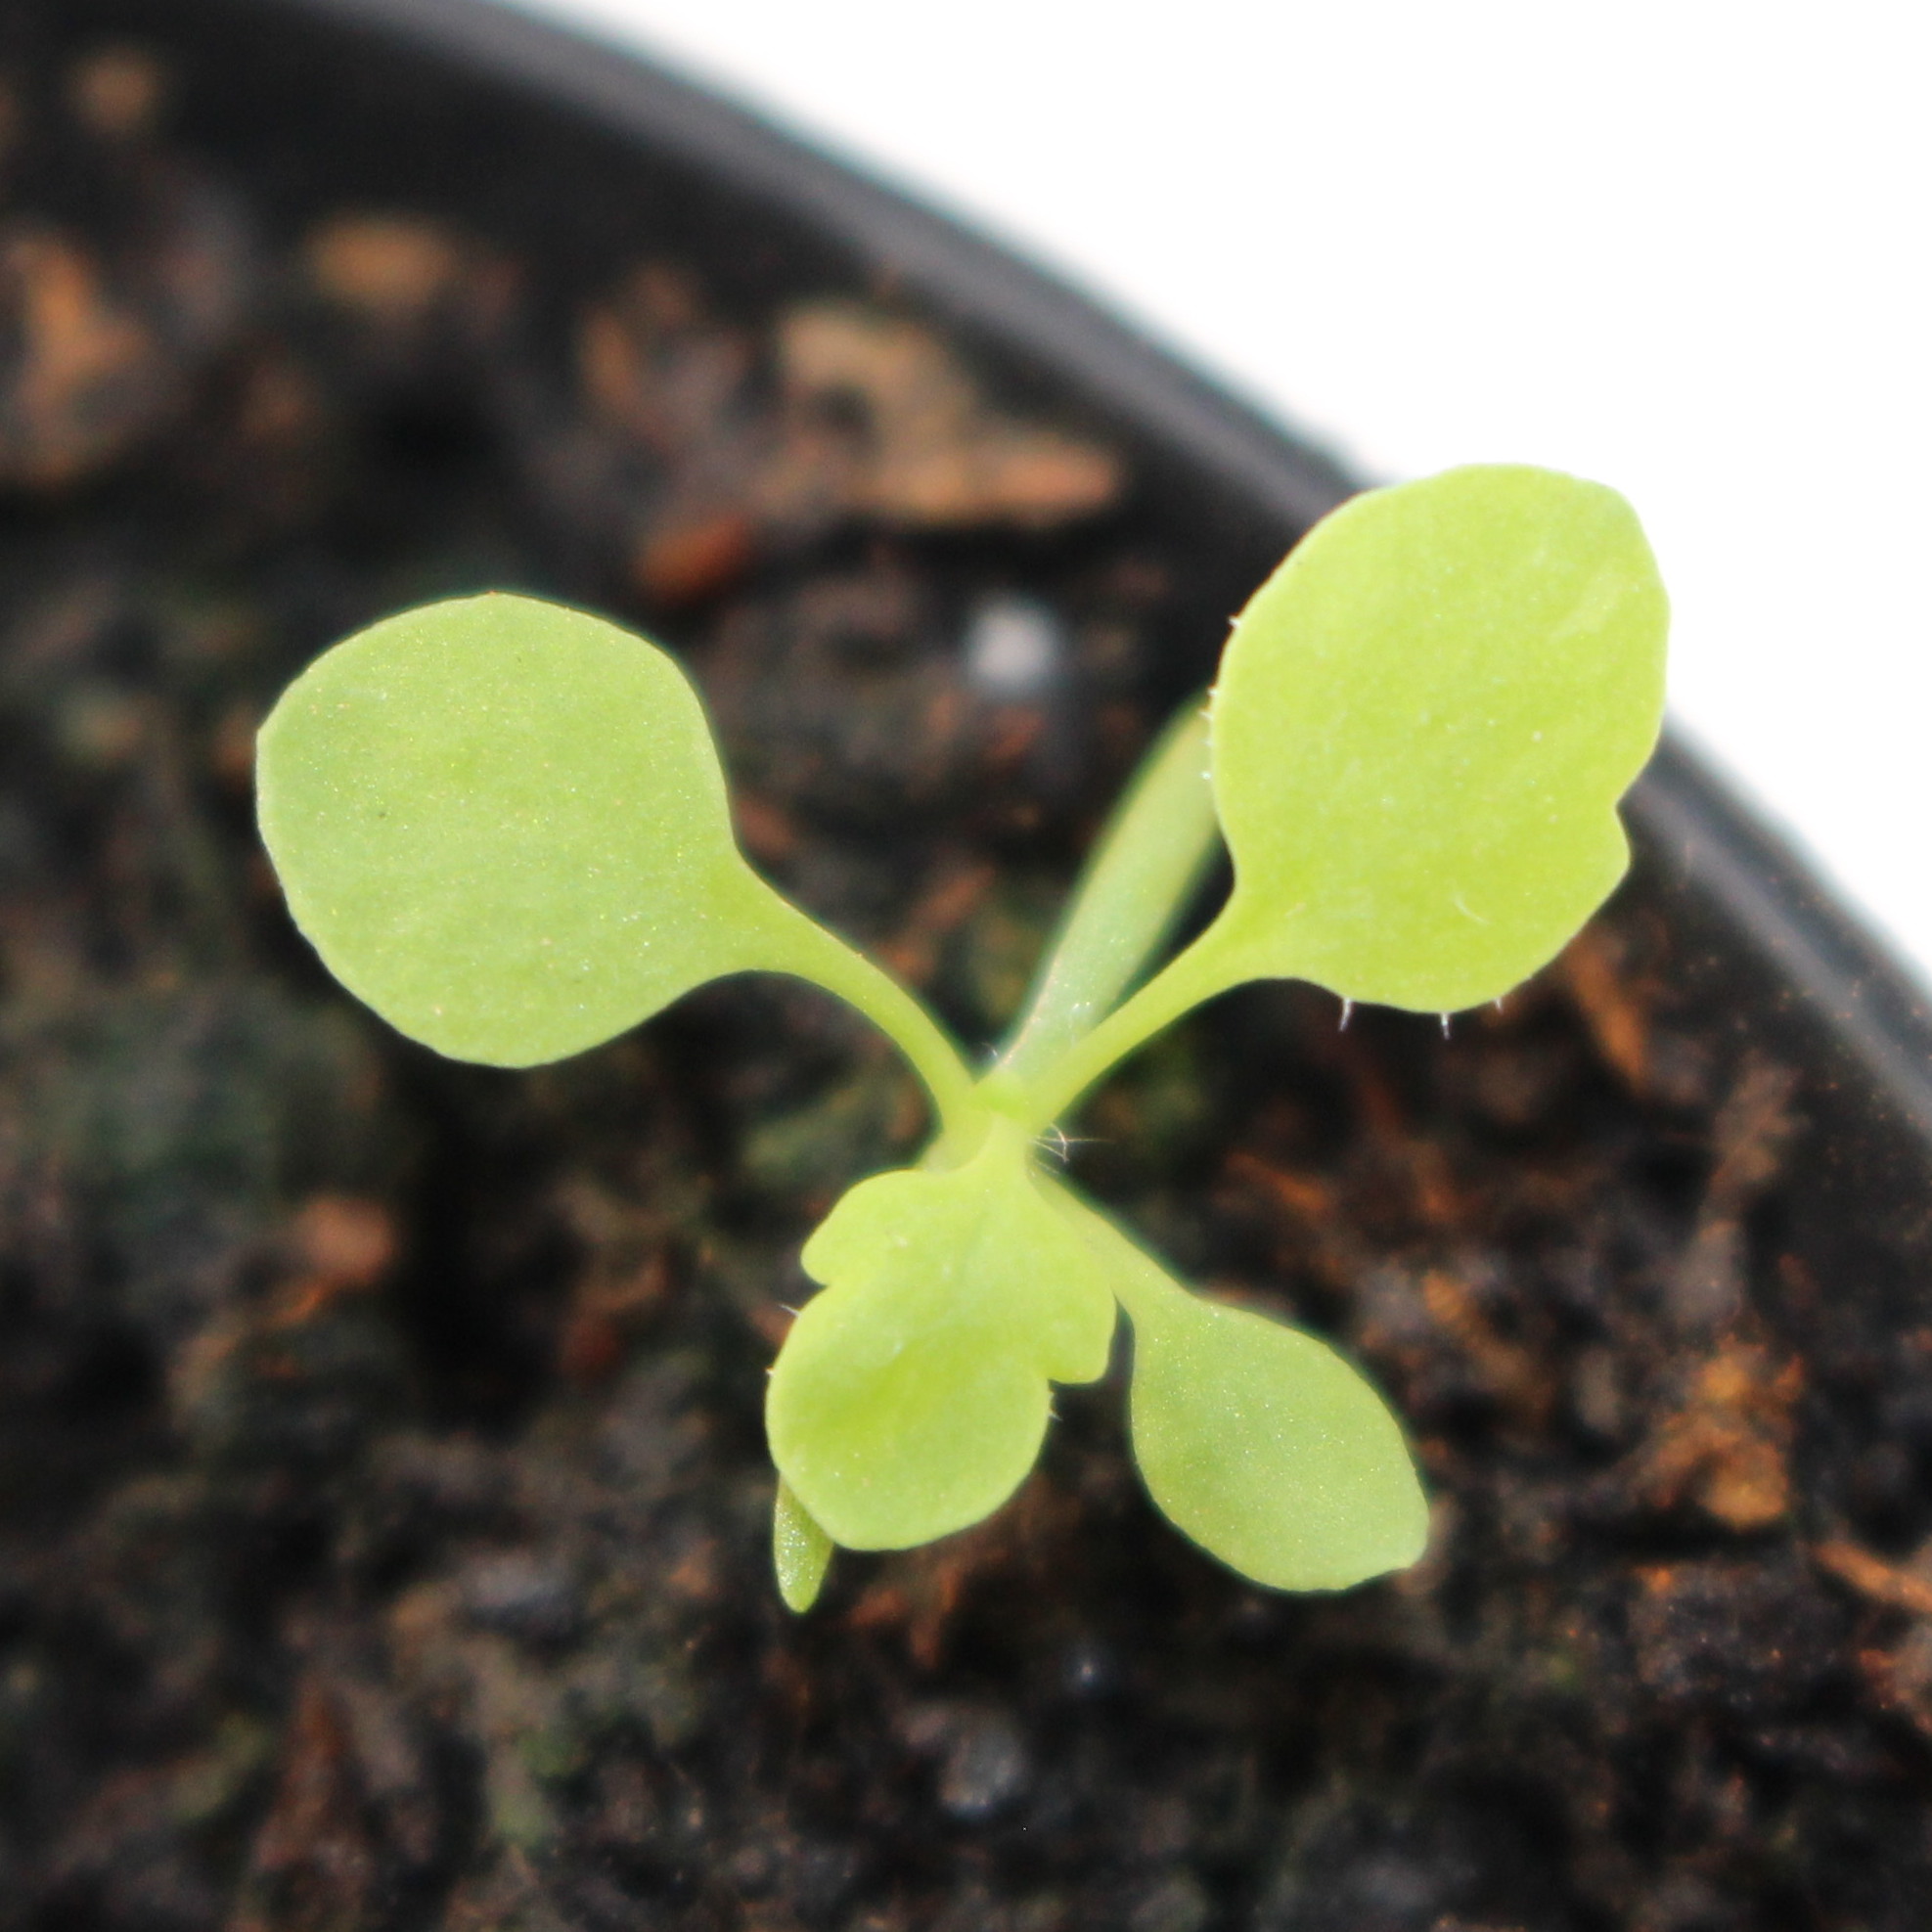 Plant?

Papaver rhoeas
